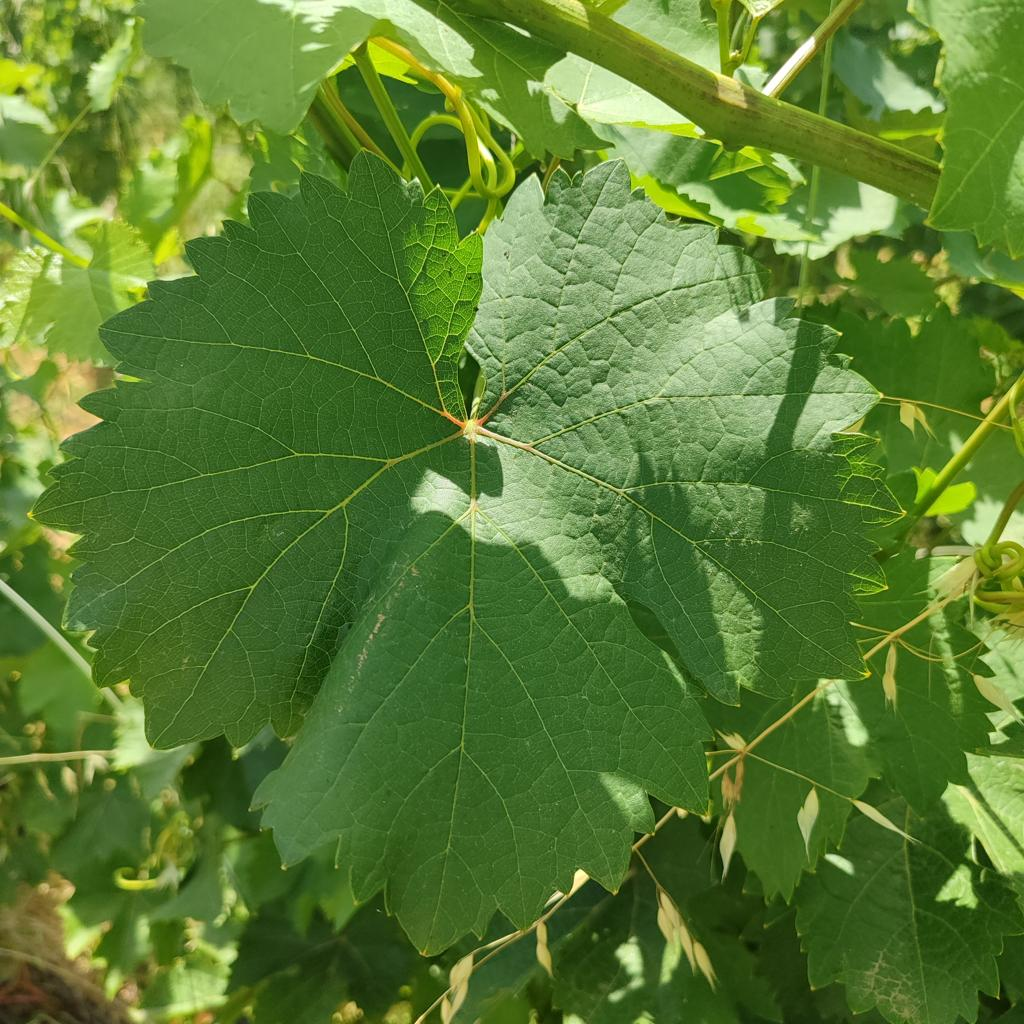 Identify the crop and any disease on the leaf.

grapevine, healthy
